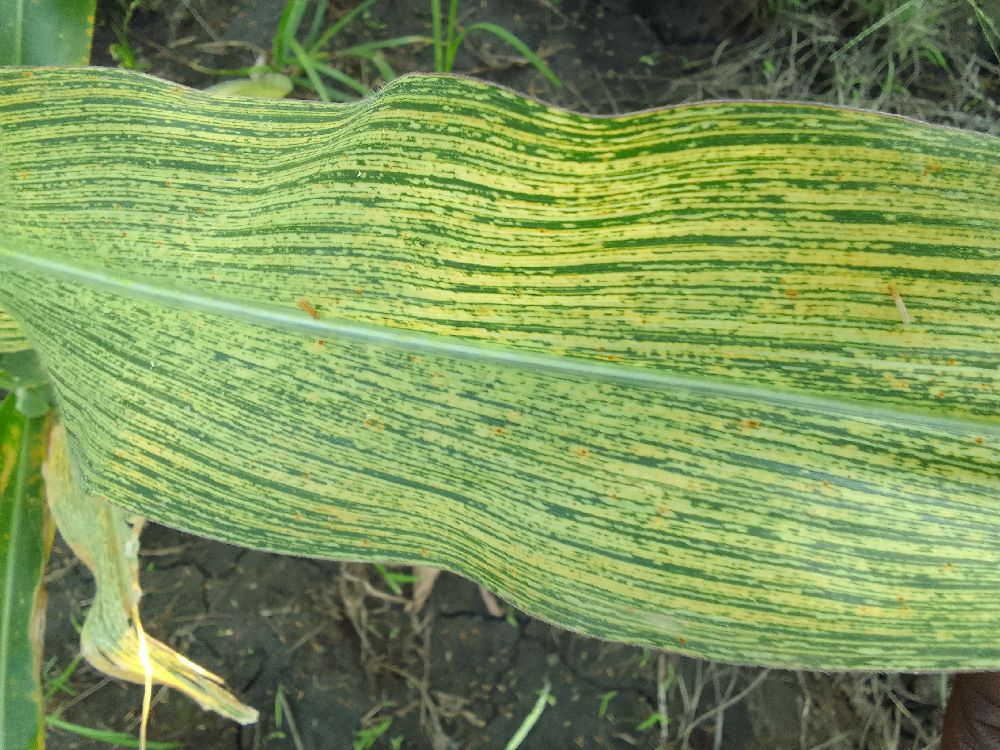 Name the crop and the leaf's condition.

maize, maize streak virus
